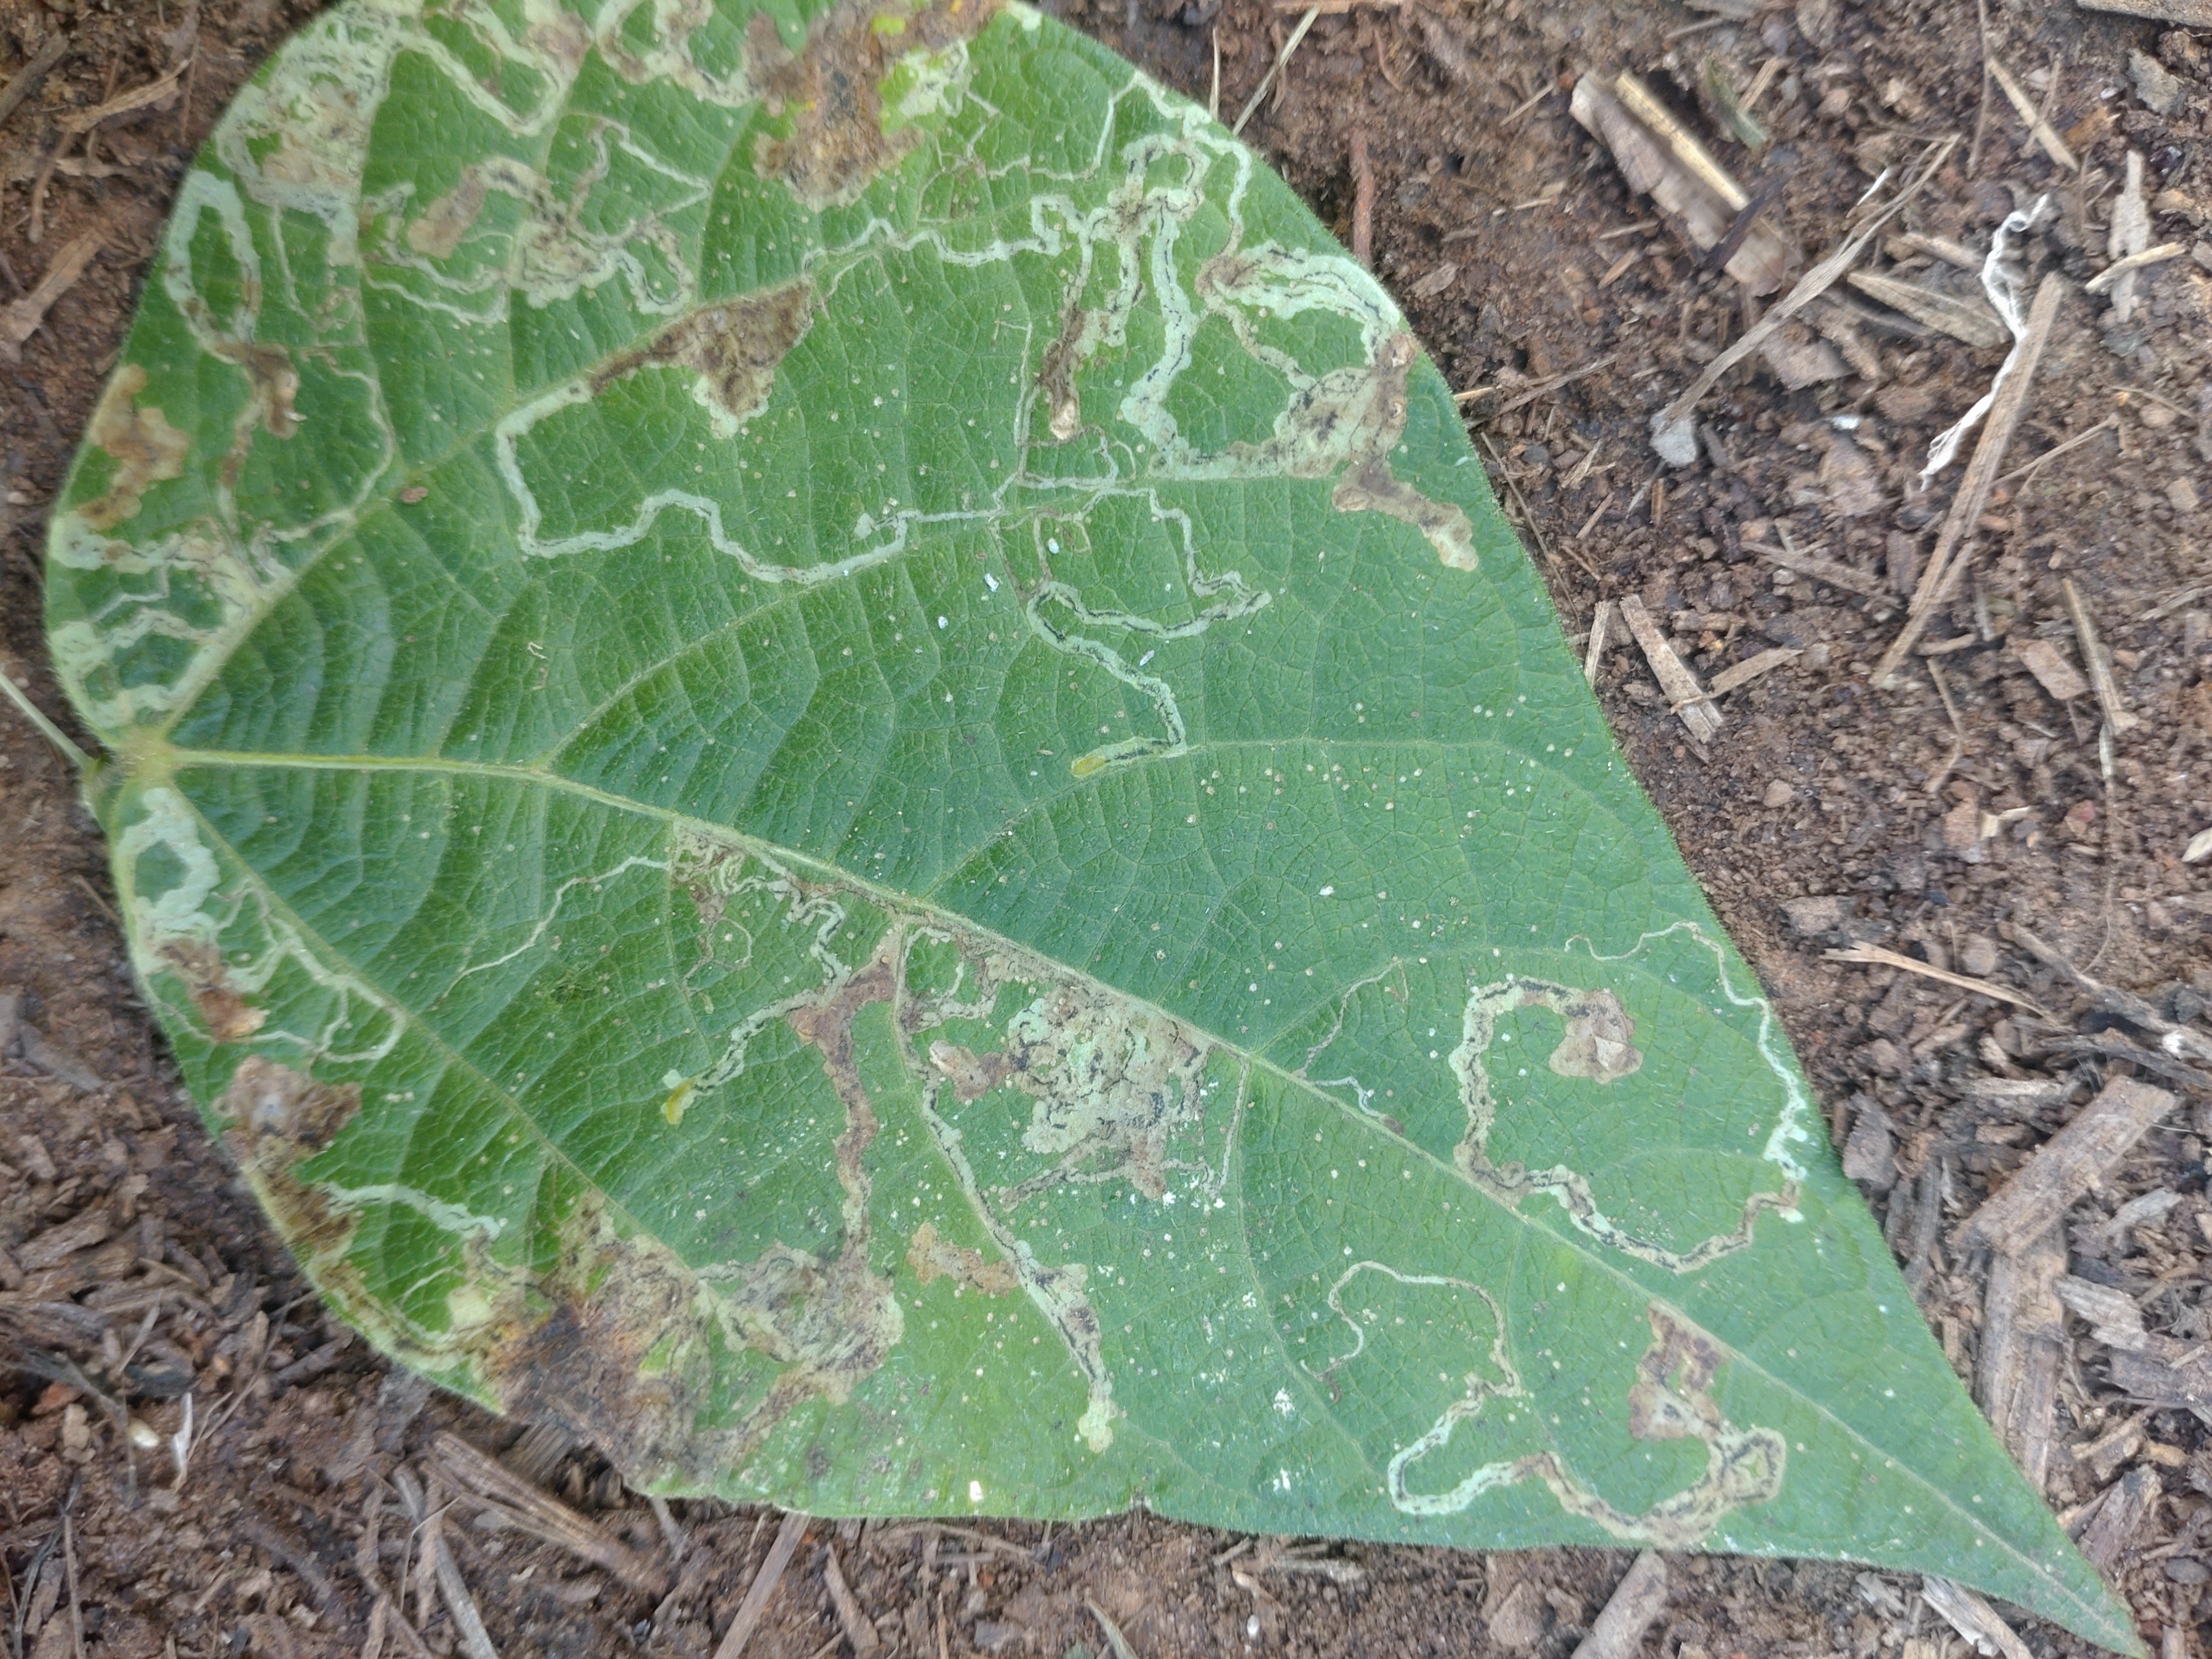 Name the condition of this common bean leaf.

anthracnose
